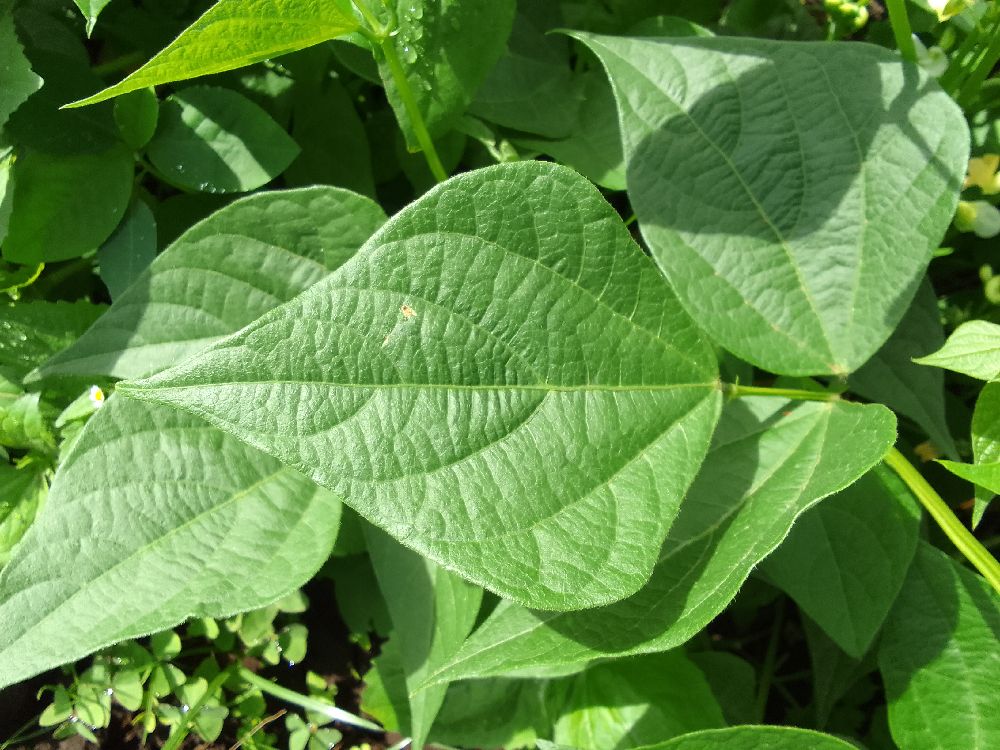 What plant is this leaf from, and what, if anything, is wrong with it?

common bean, healthy
